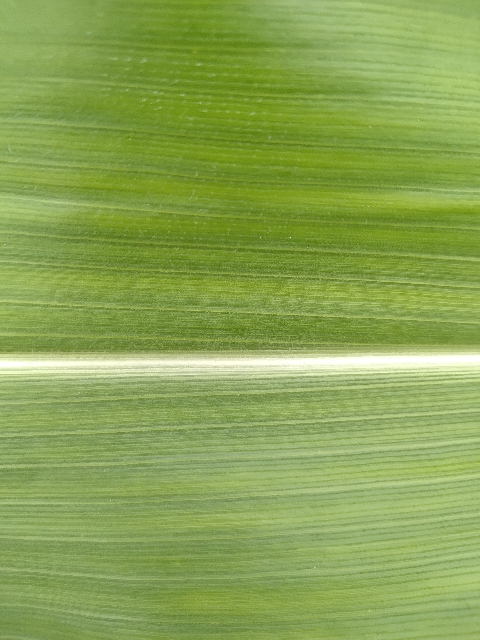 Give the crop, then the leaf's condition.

maize, healthy
